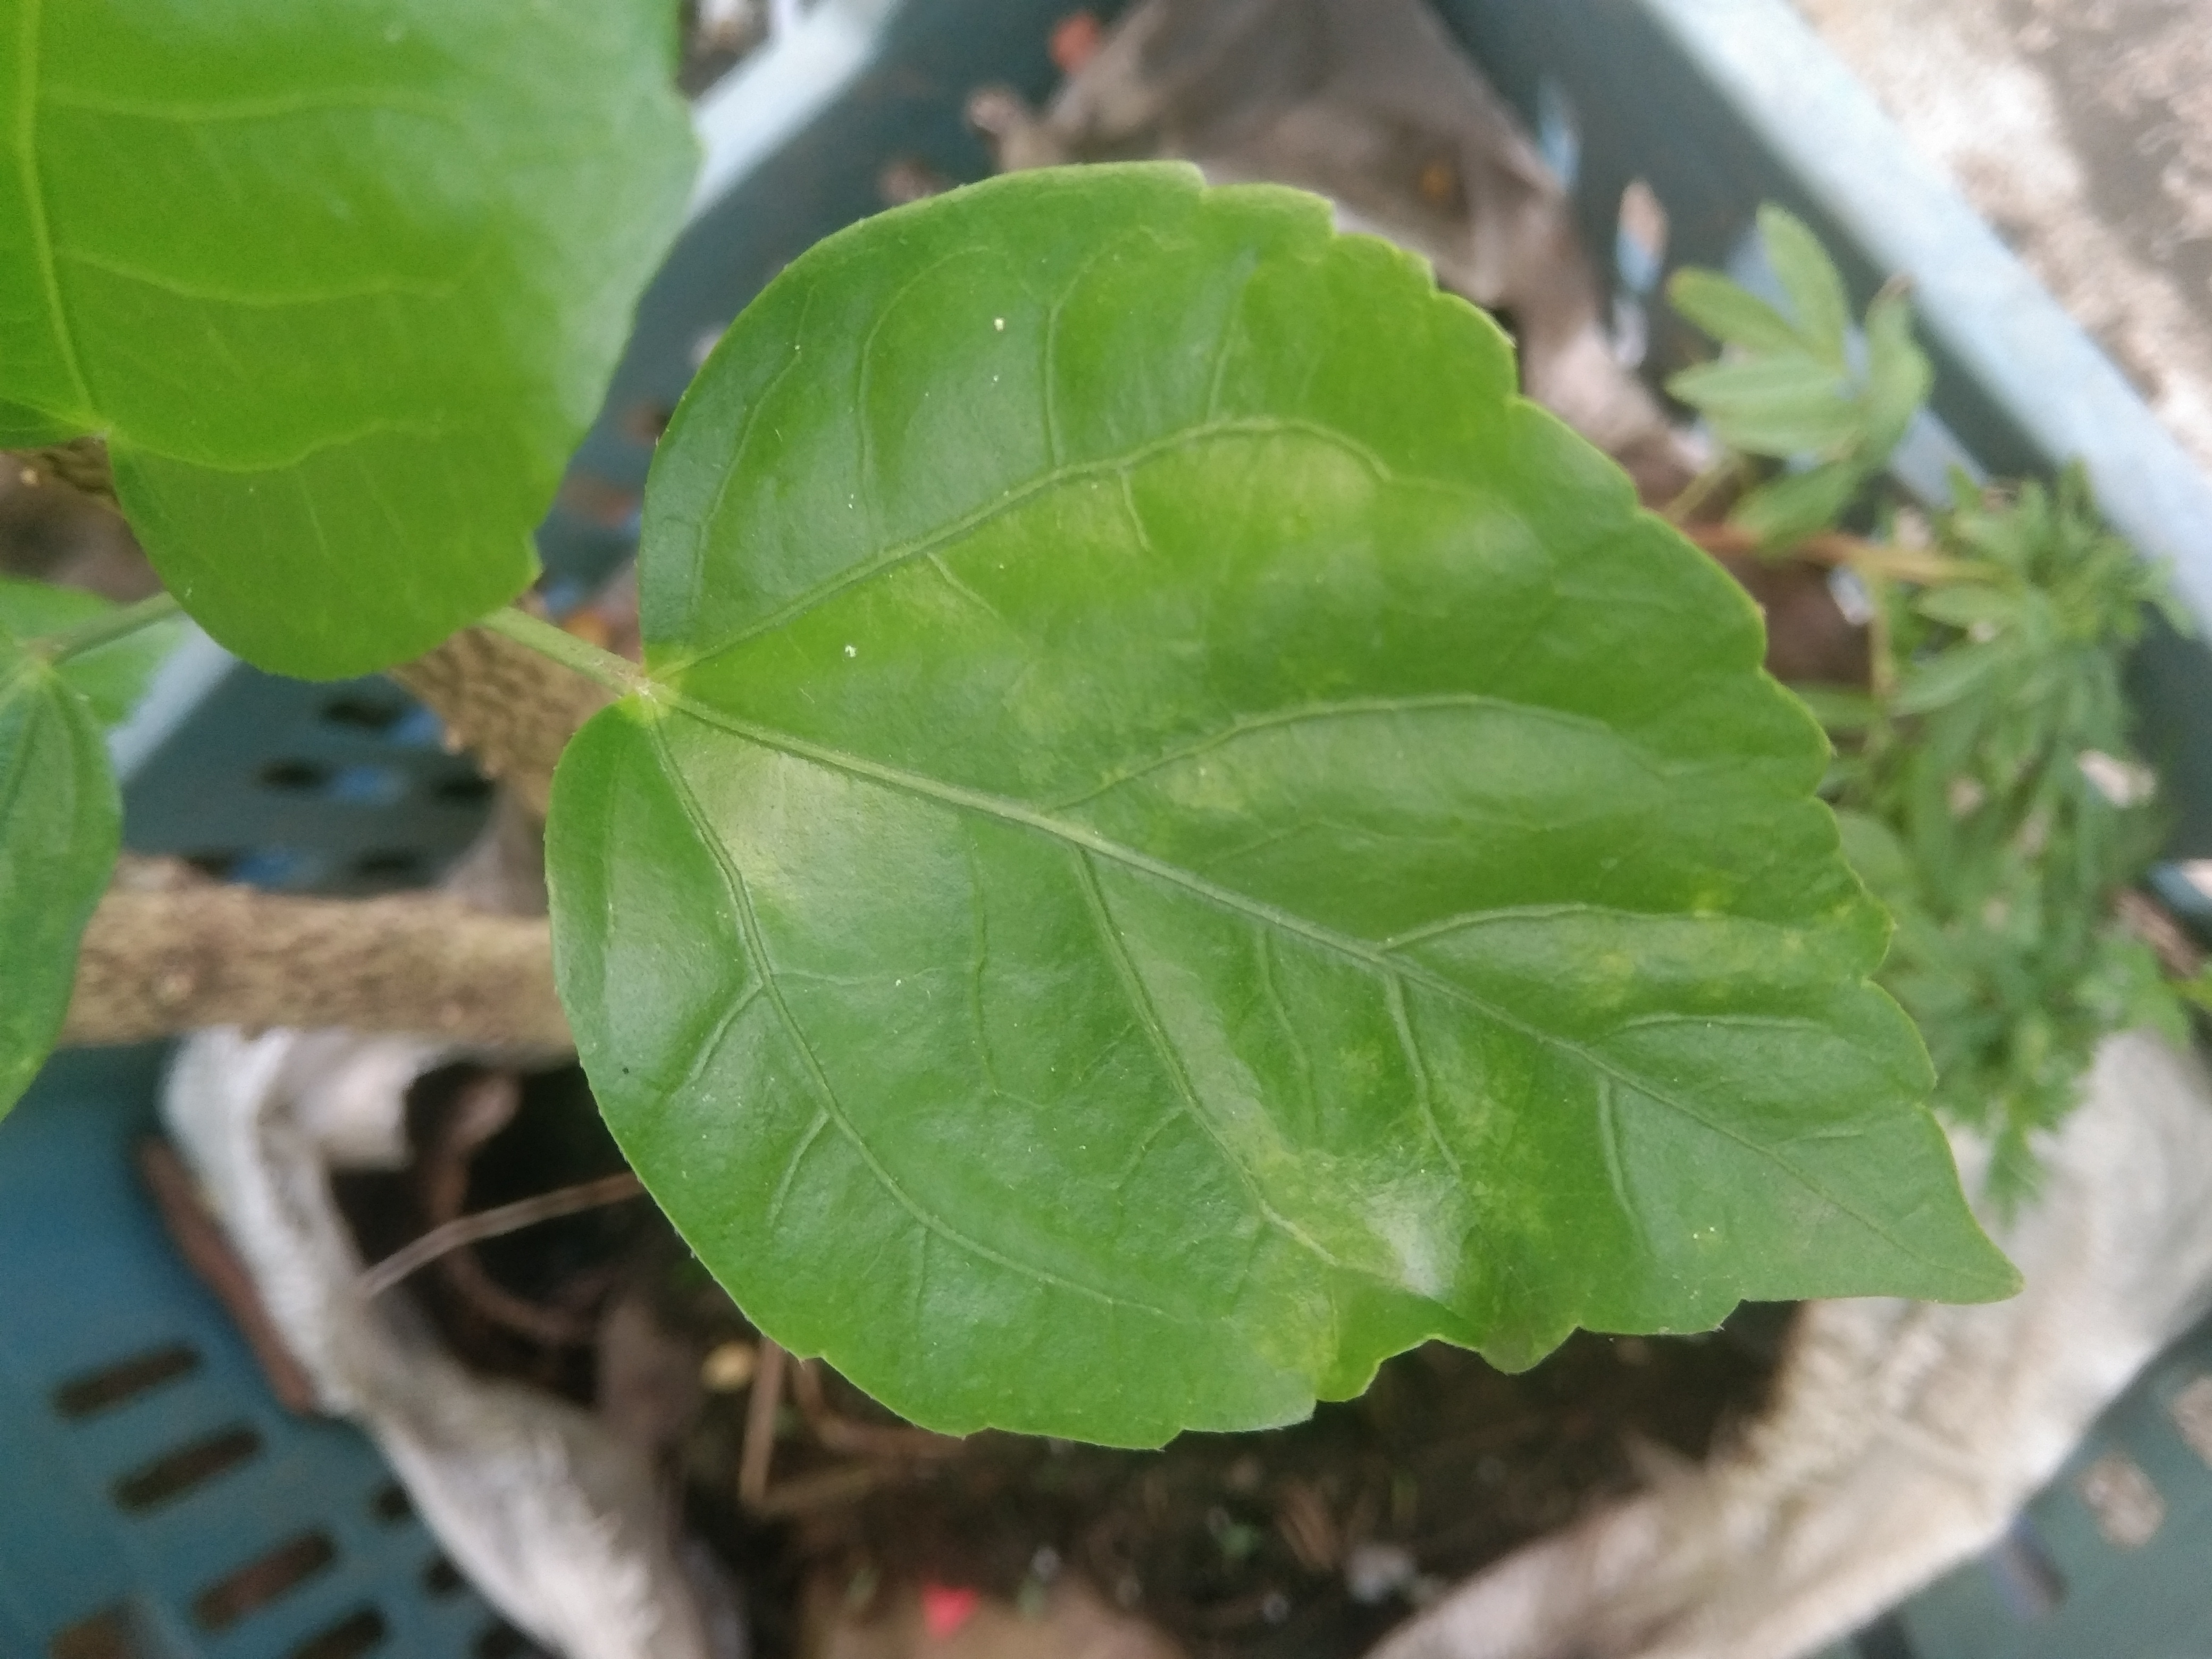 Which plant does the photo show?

hibiscus
